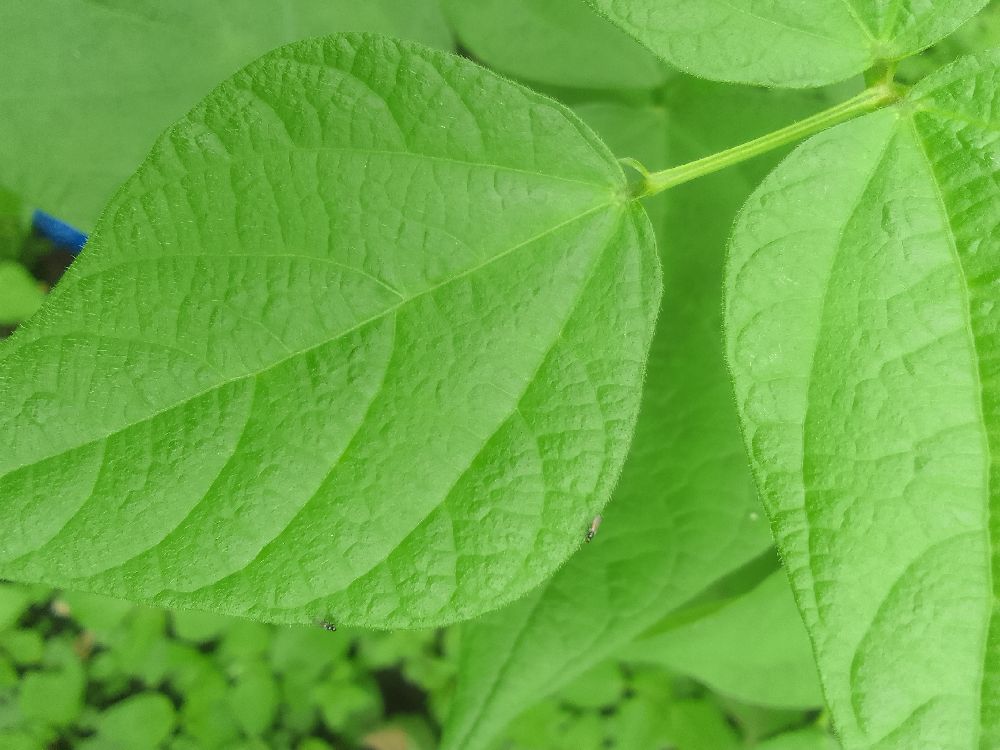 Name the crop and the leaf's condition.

common bean, healthy
